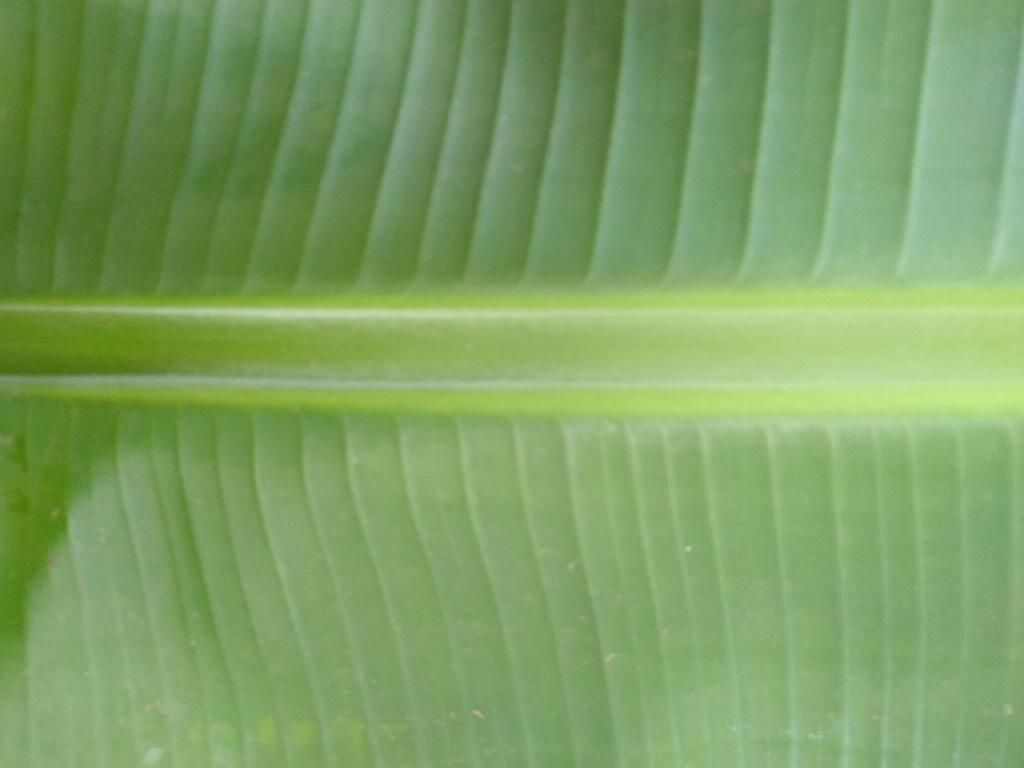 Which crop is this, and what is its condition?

banana, healthy
